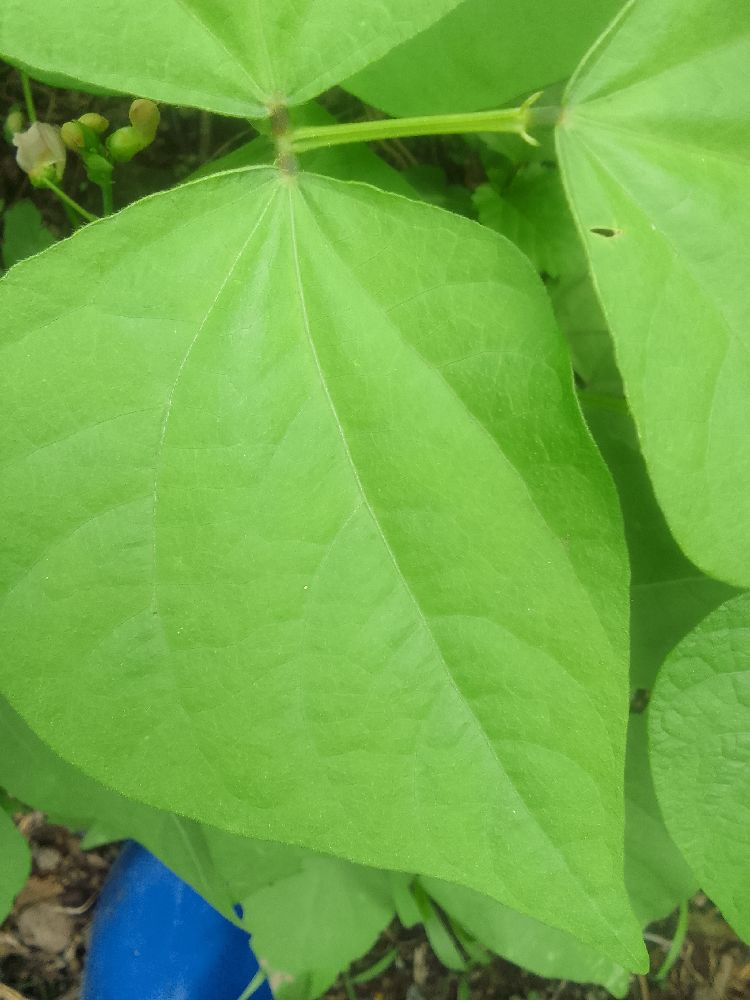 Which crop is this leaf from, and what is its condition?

common bean, healthy
